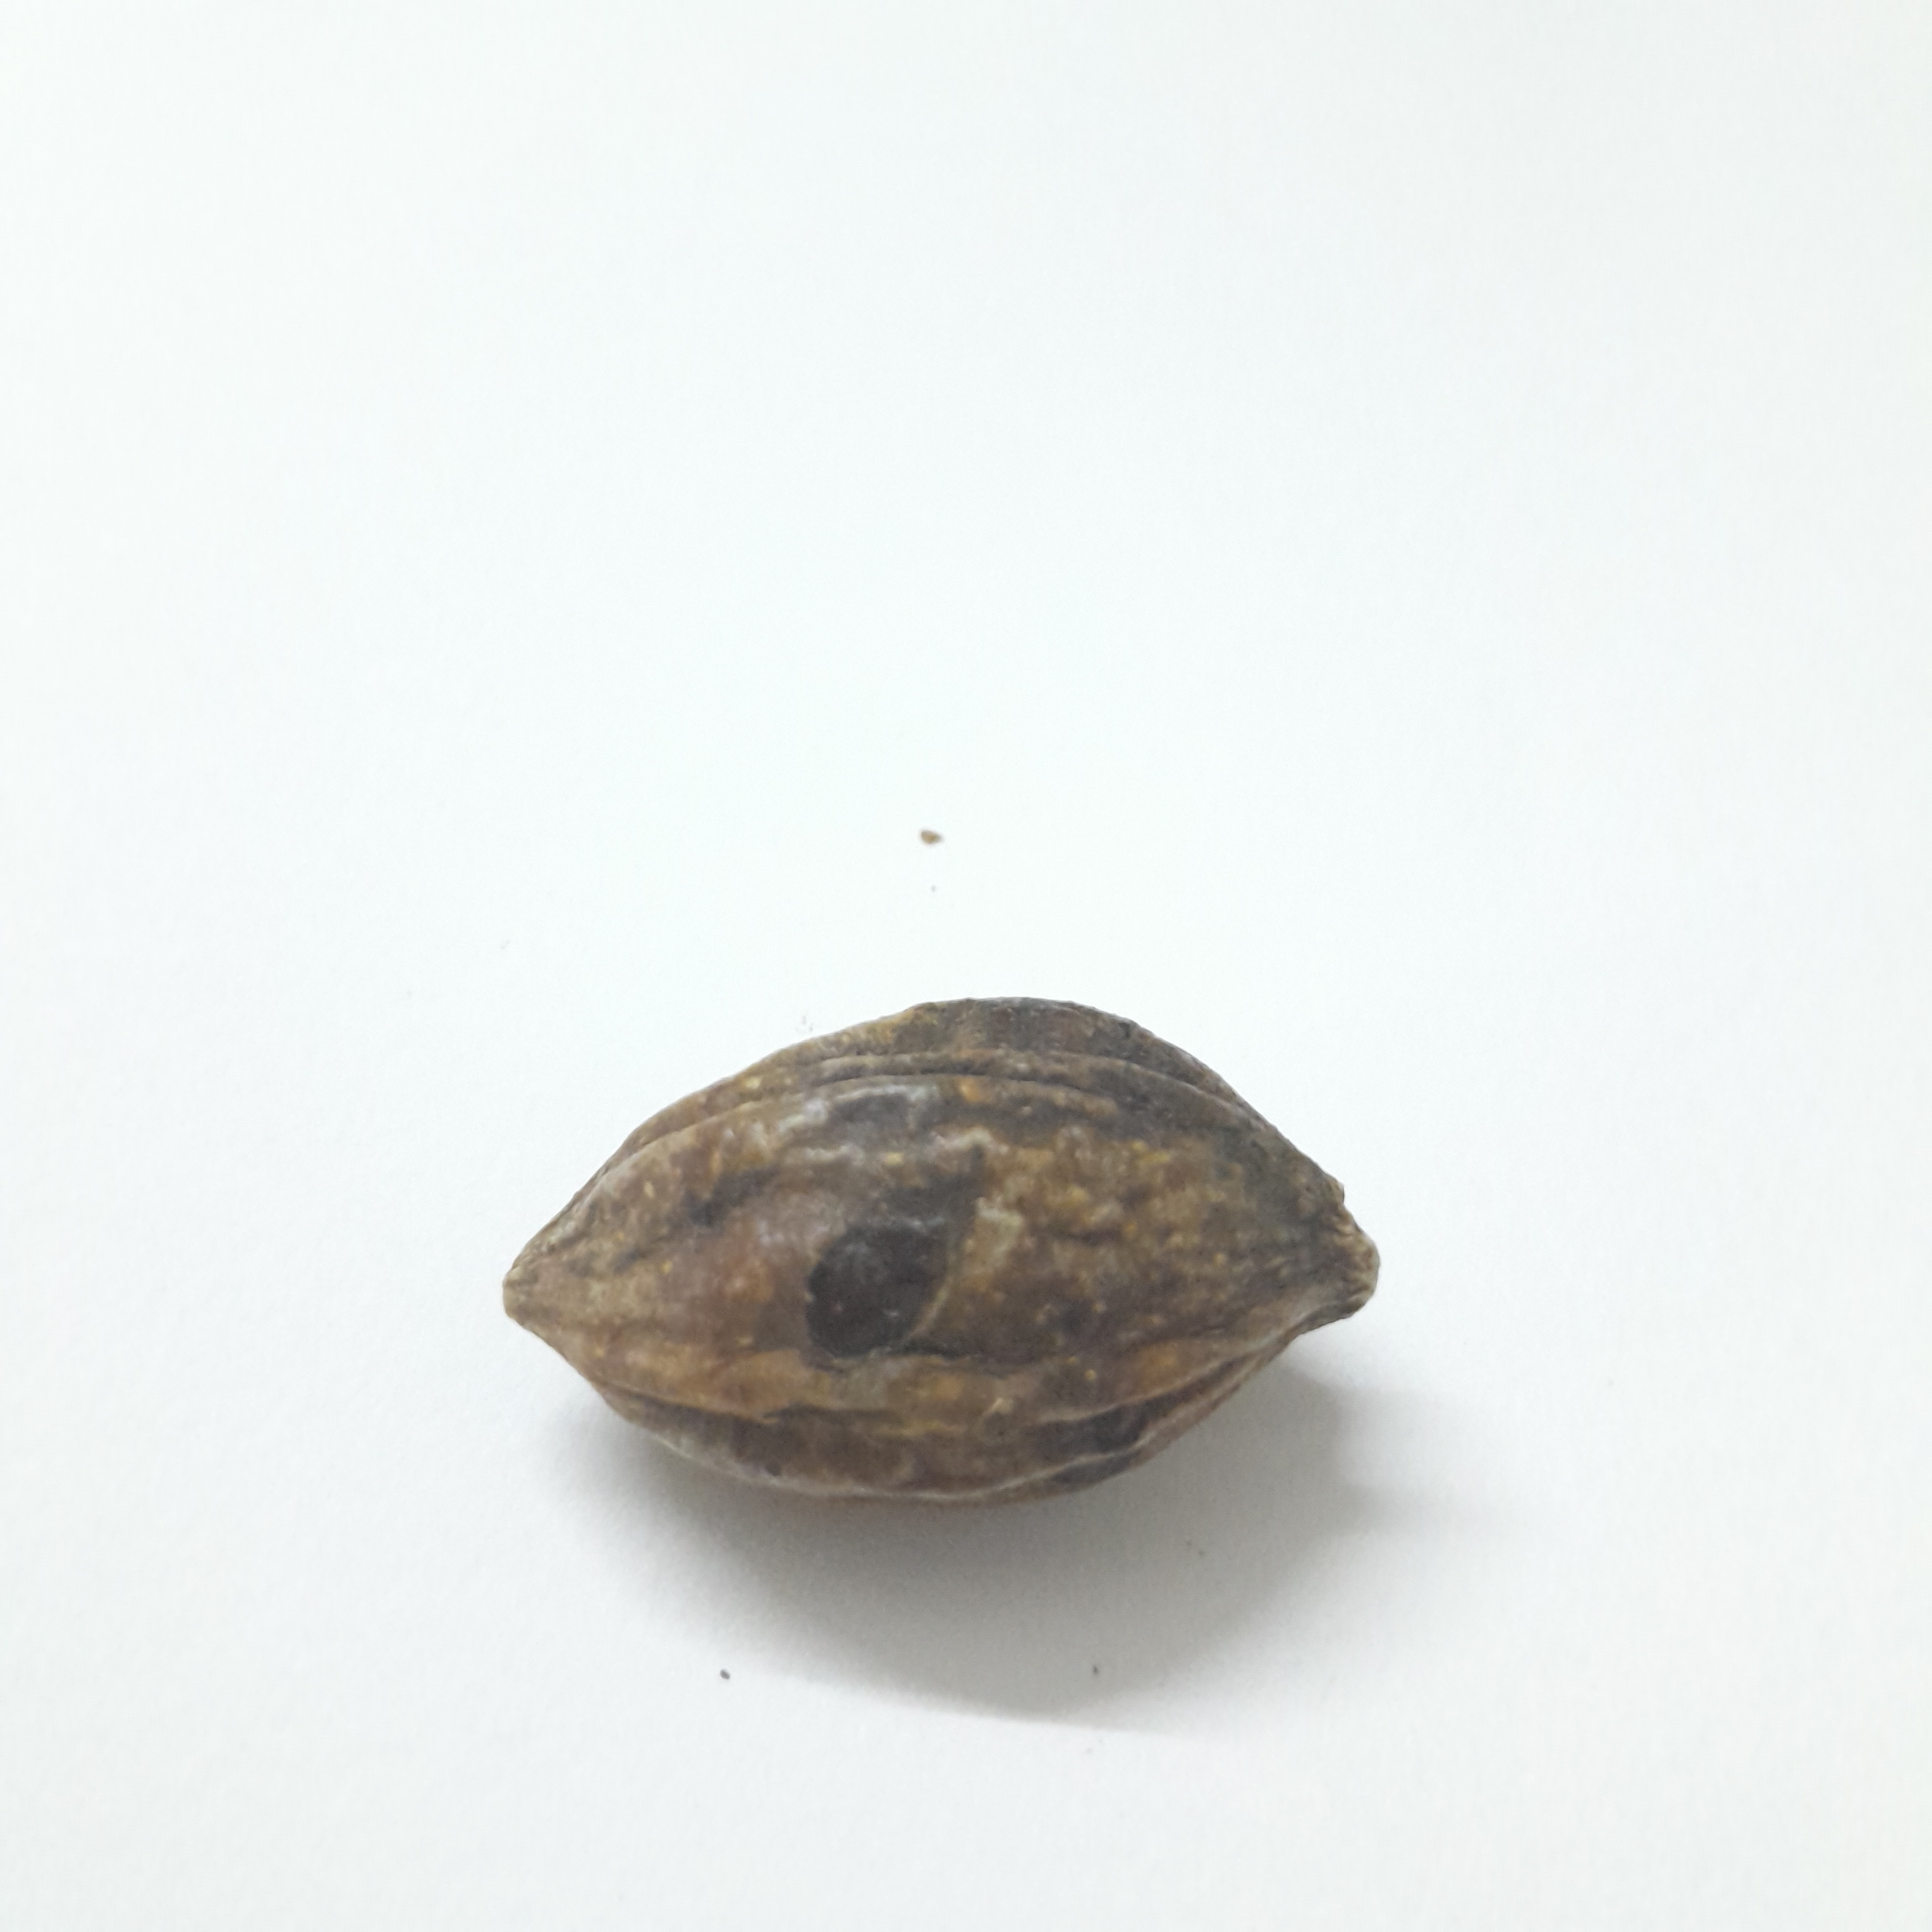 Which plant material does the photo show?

hirdaa
